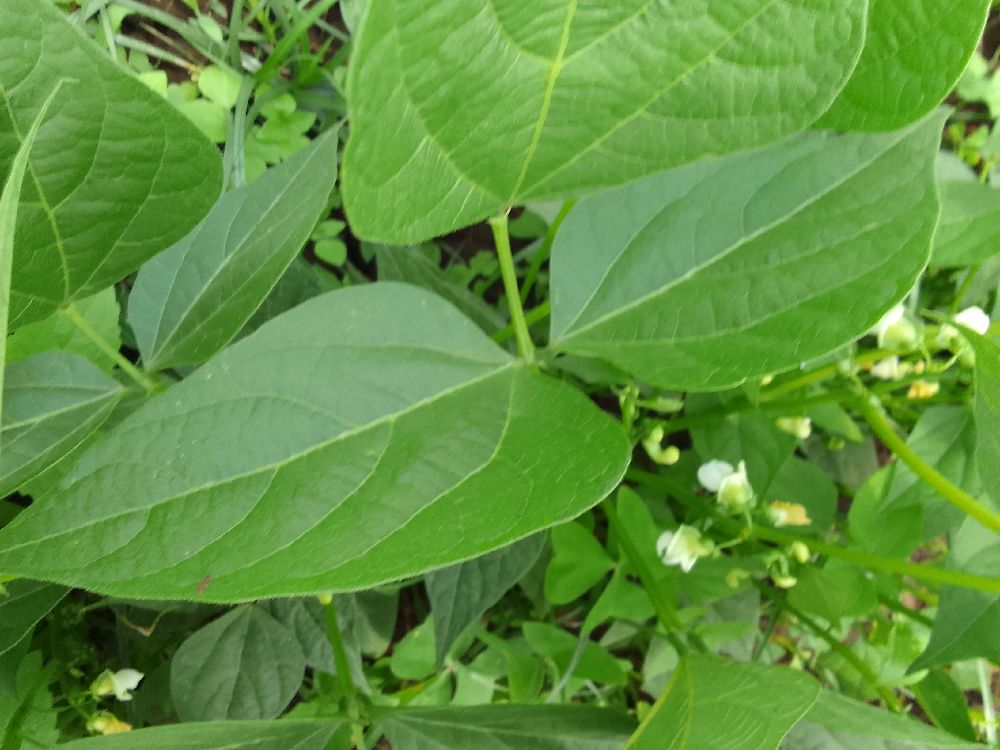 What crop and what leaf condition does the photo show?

common bean, healthy
